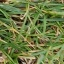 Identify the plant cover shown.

grass
